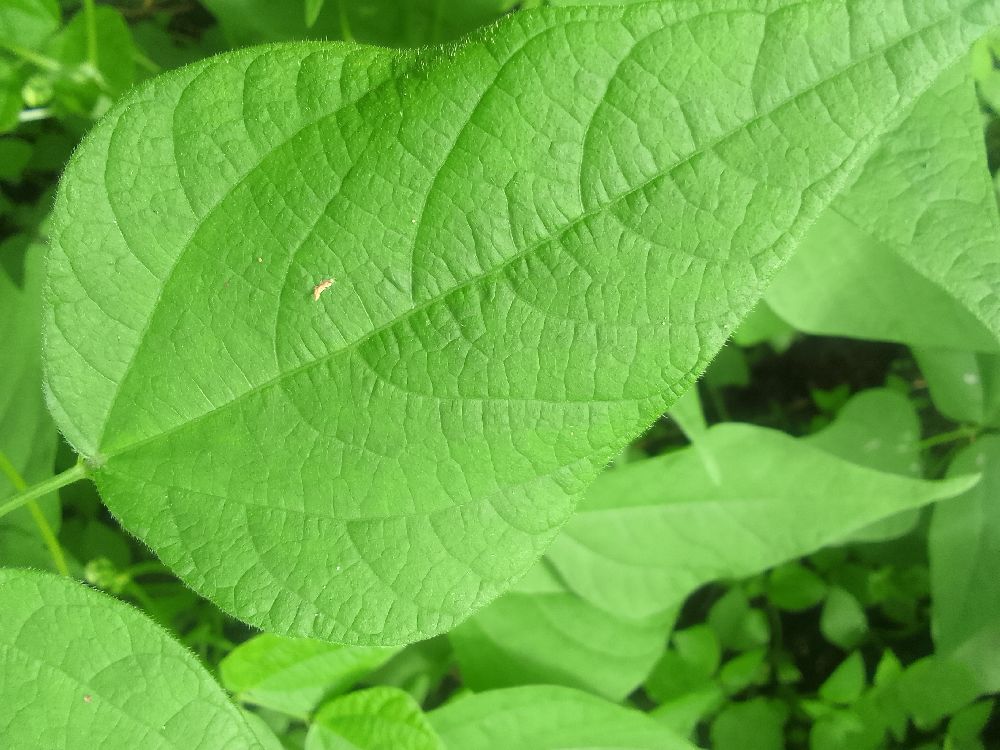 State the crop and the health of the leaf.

common bean, healthy
